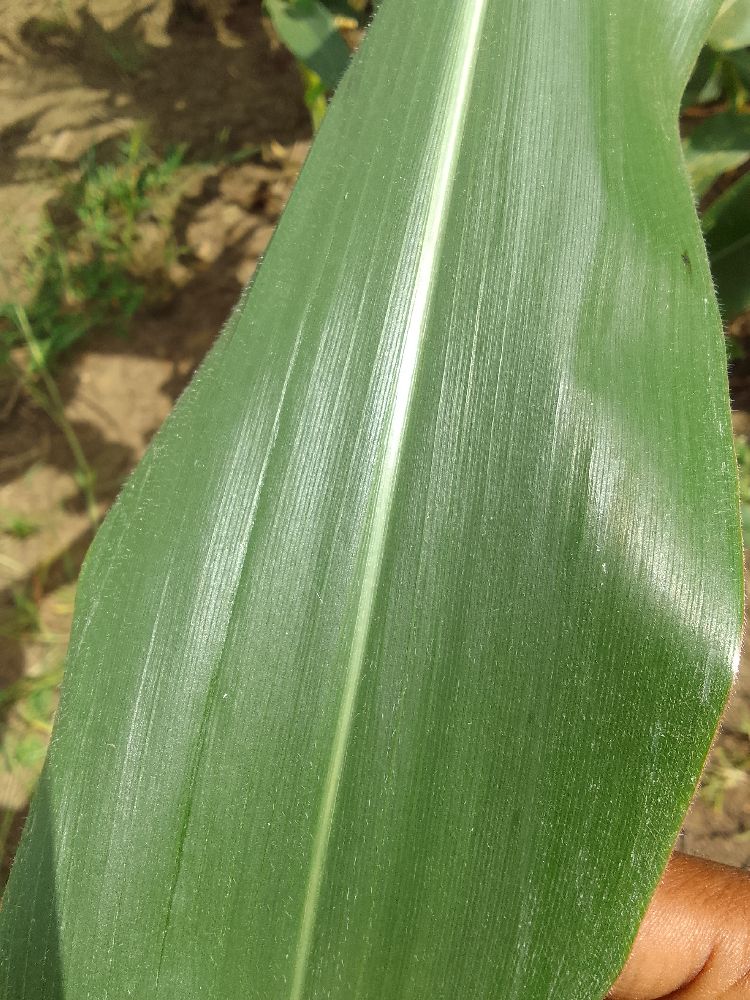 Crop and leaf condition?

maize, healthy
